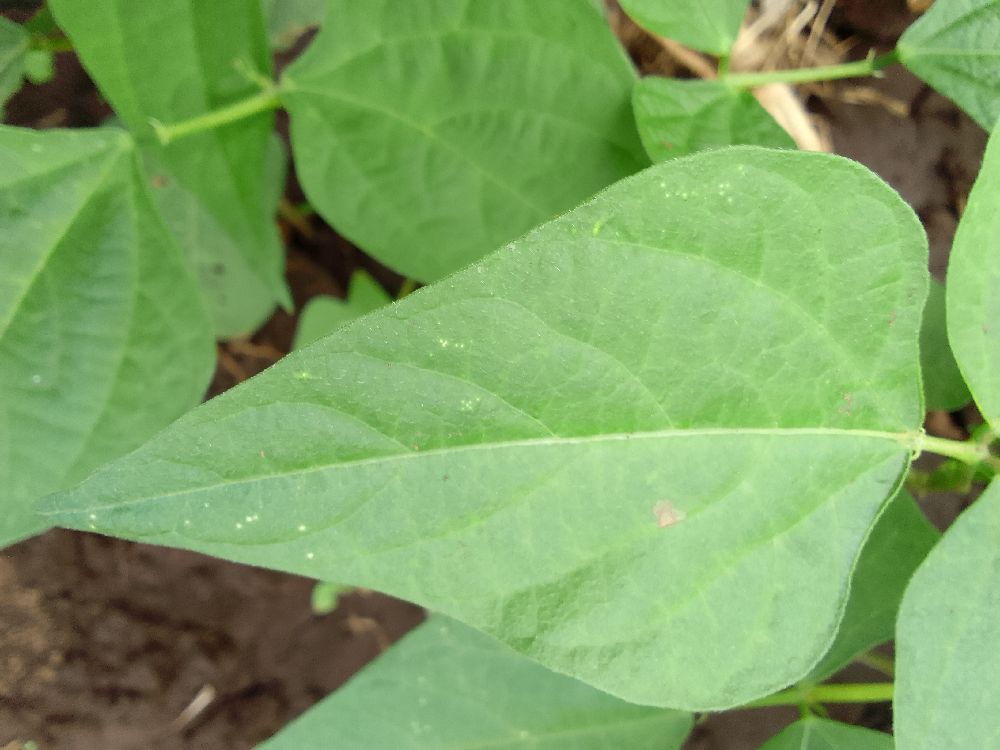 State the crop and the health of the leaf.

common bean, healthy
